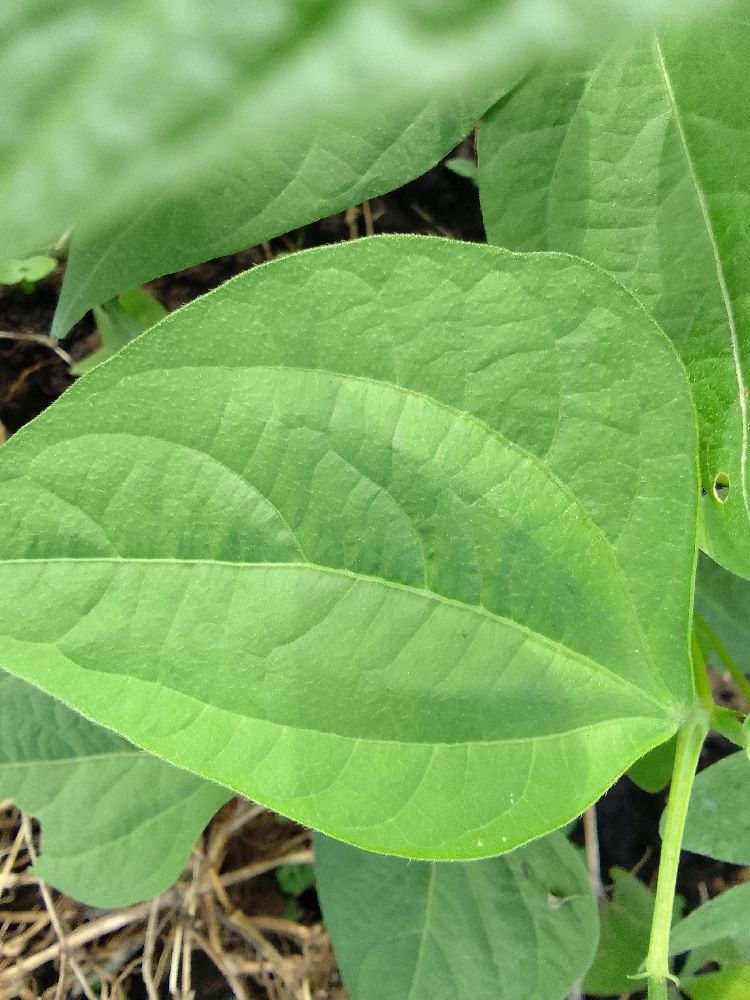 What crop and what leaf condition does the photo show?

common bean, healthy
